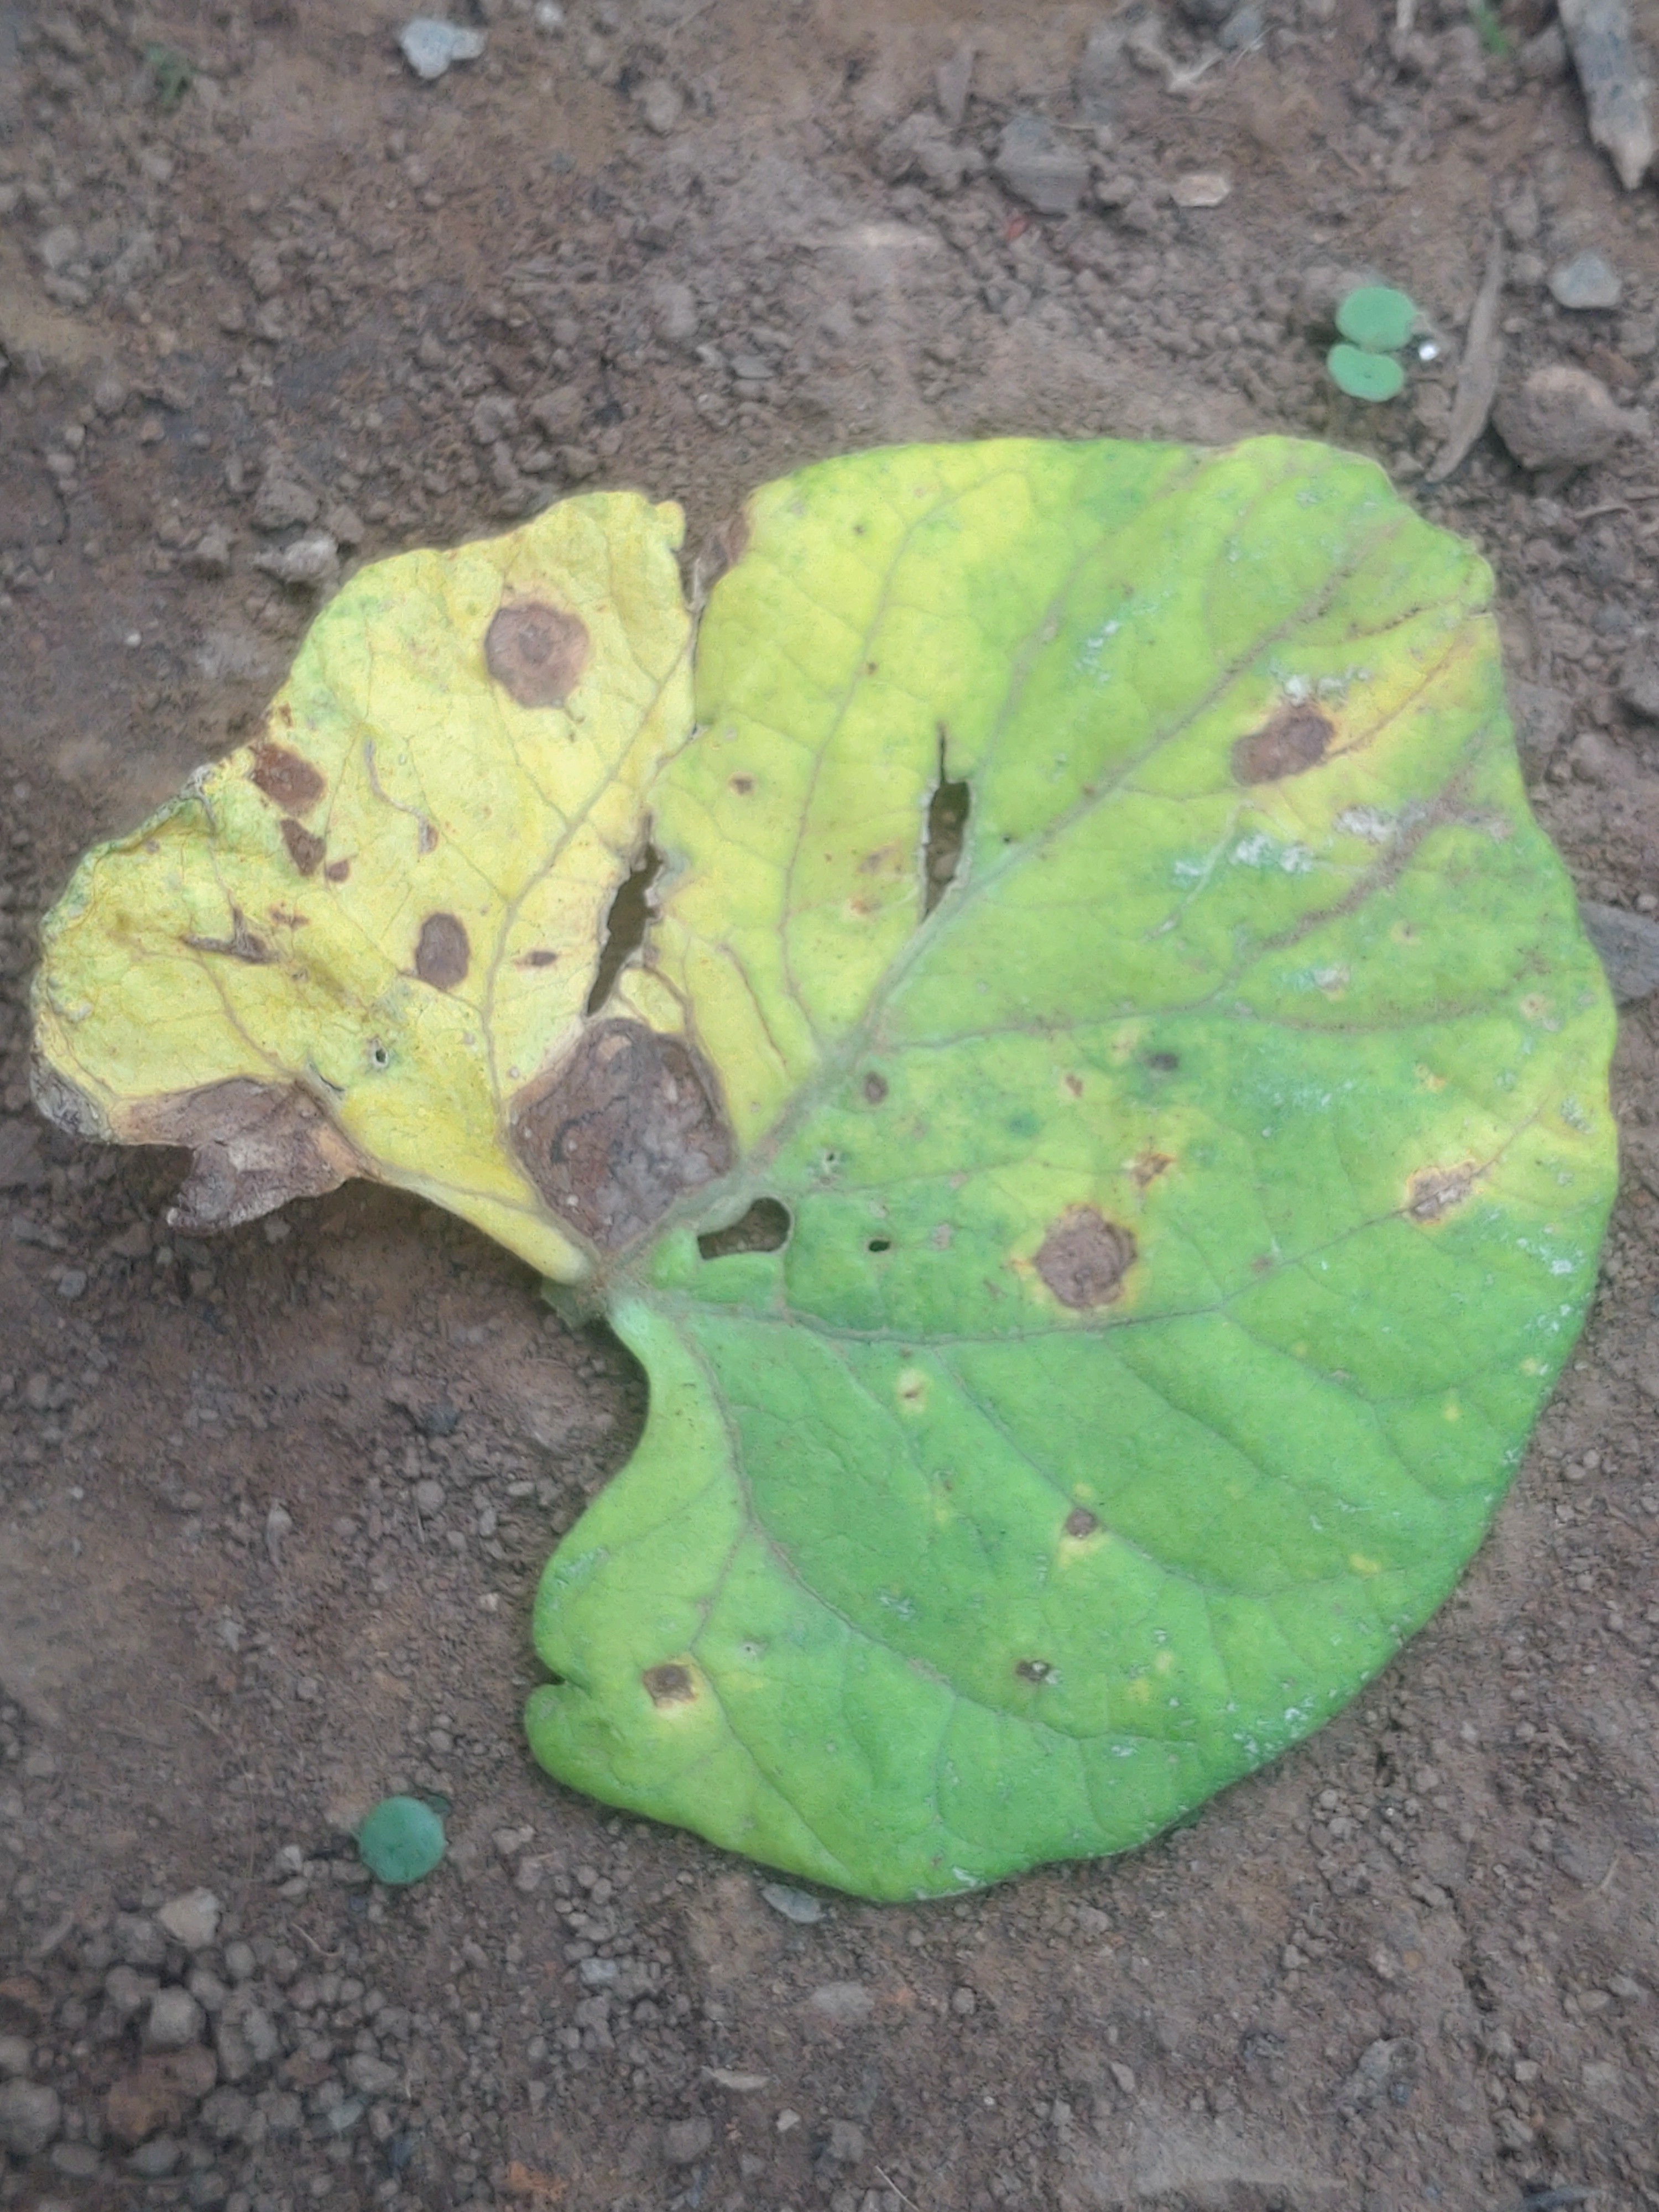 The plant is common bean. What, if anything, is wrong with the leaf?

anthracnose
